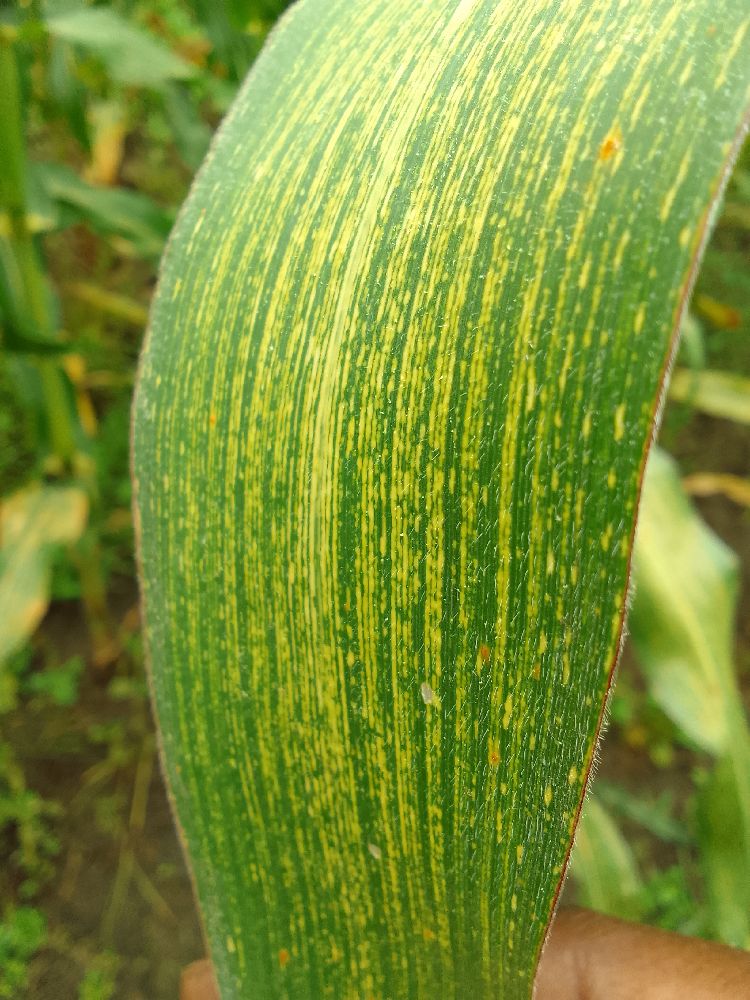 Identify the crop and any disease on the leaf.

maize, maize streak virus
